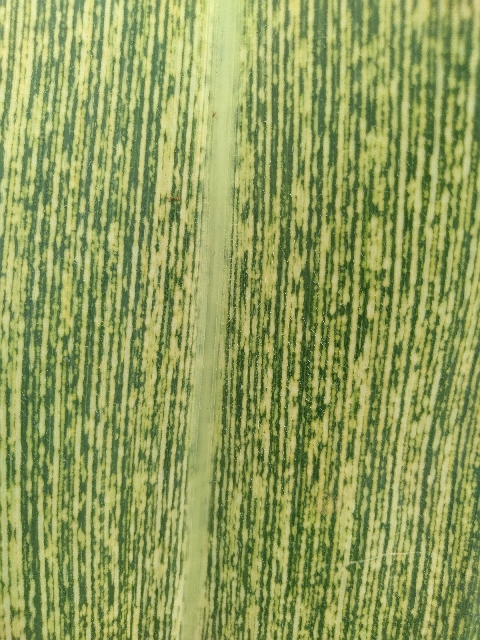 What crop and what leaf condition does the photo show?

maize, maize streak virus
